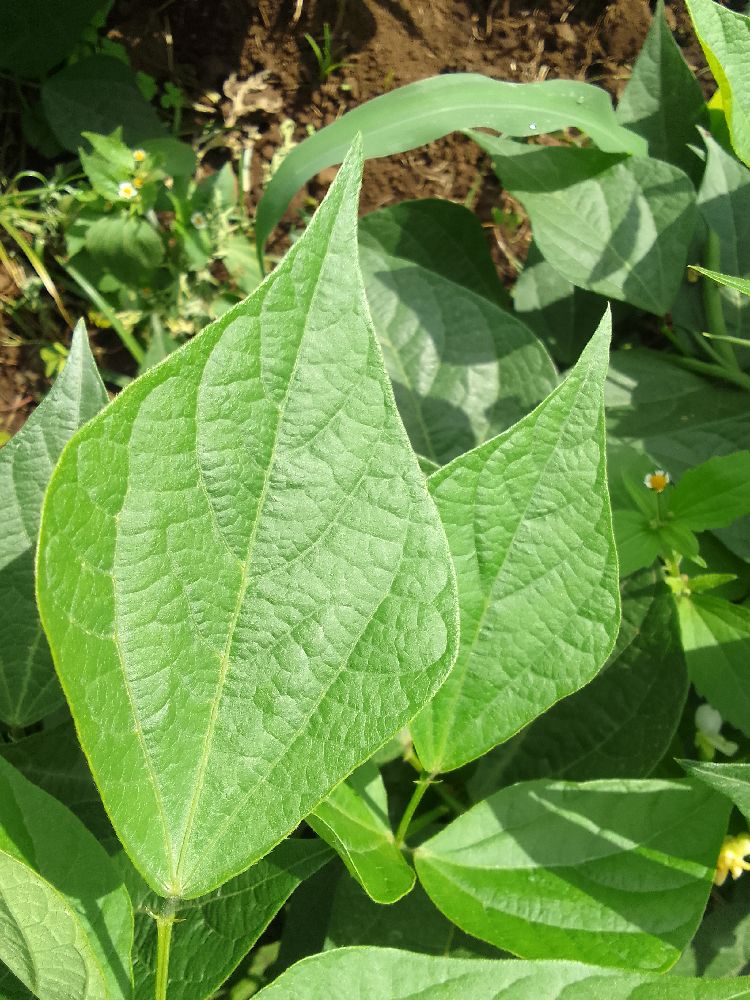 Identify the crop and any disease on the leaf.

common bean, healthy
